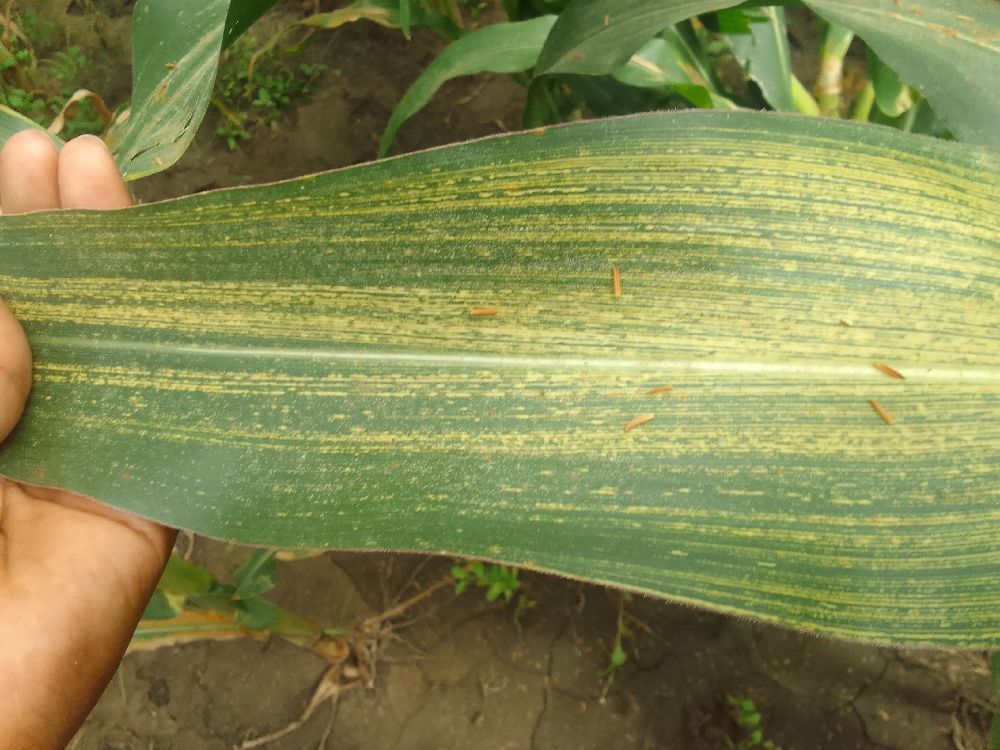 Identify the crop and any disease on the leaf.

maize, maize streak virus
